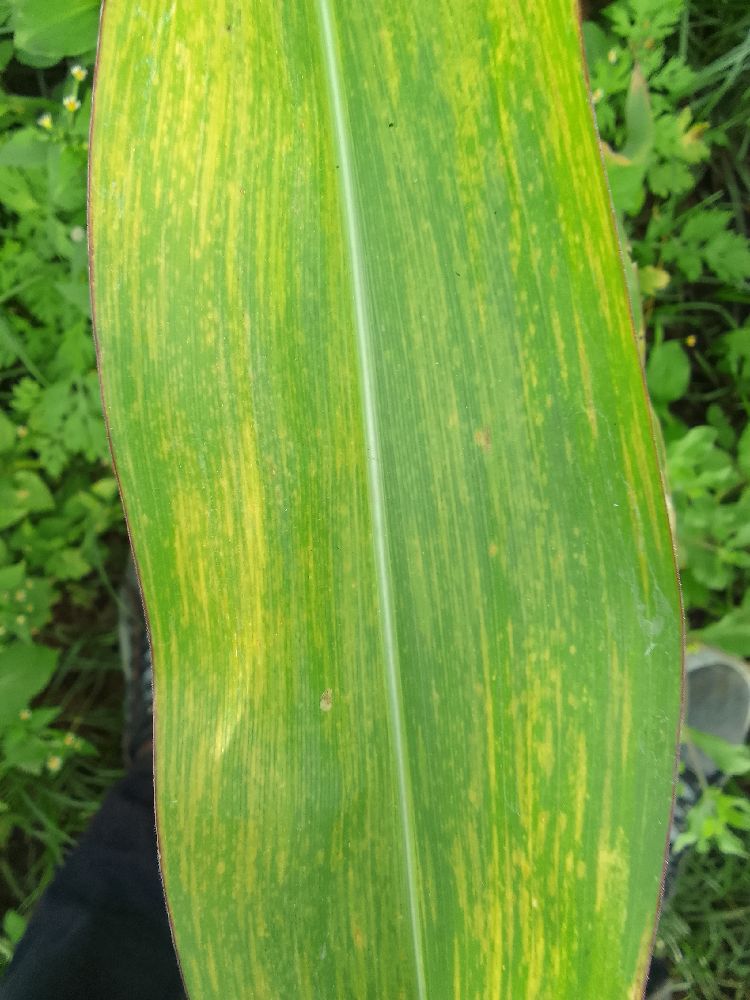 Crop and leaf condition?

maize, maize lethal necrosis
